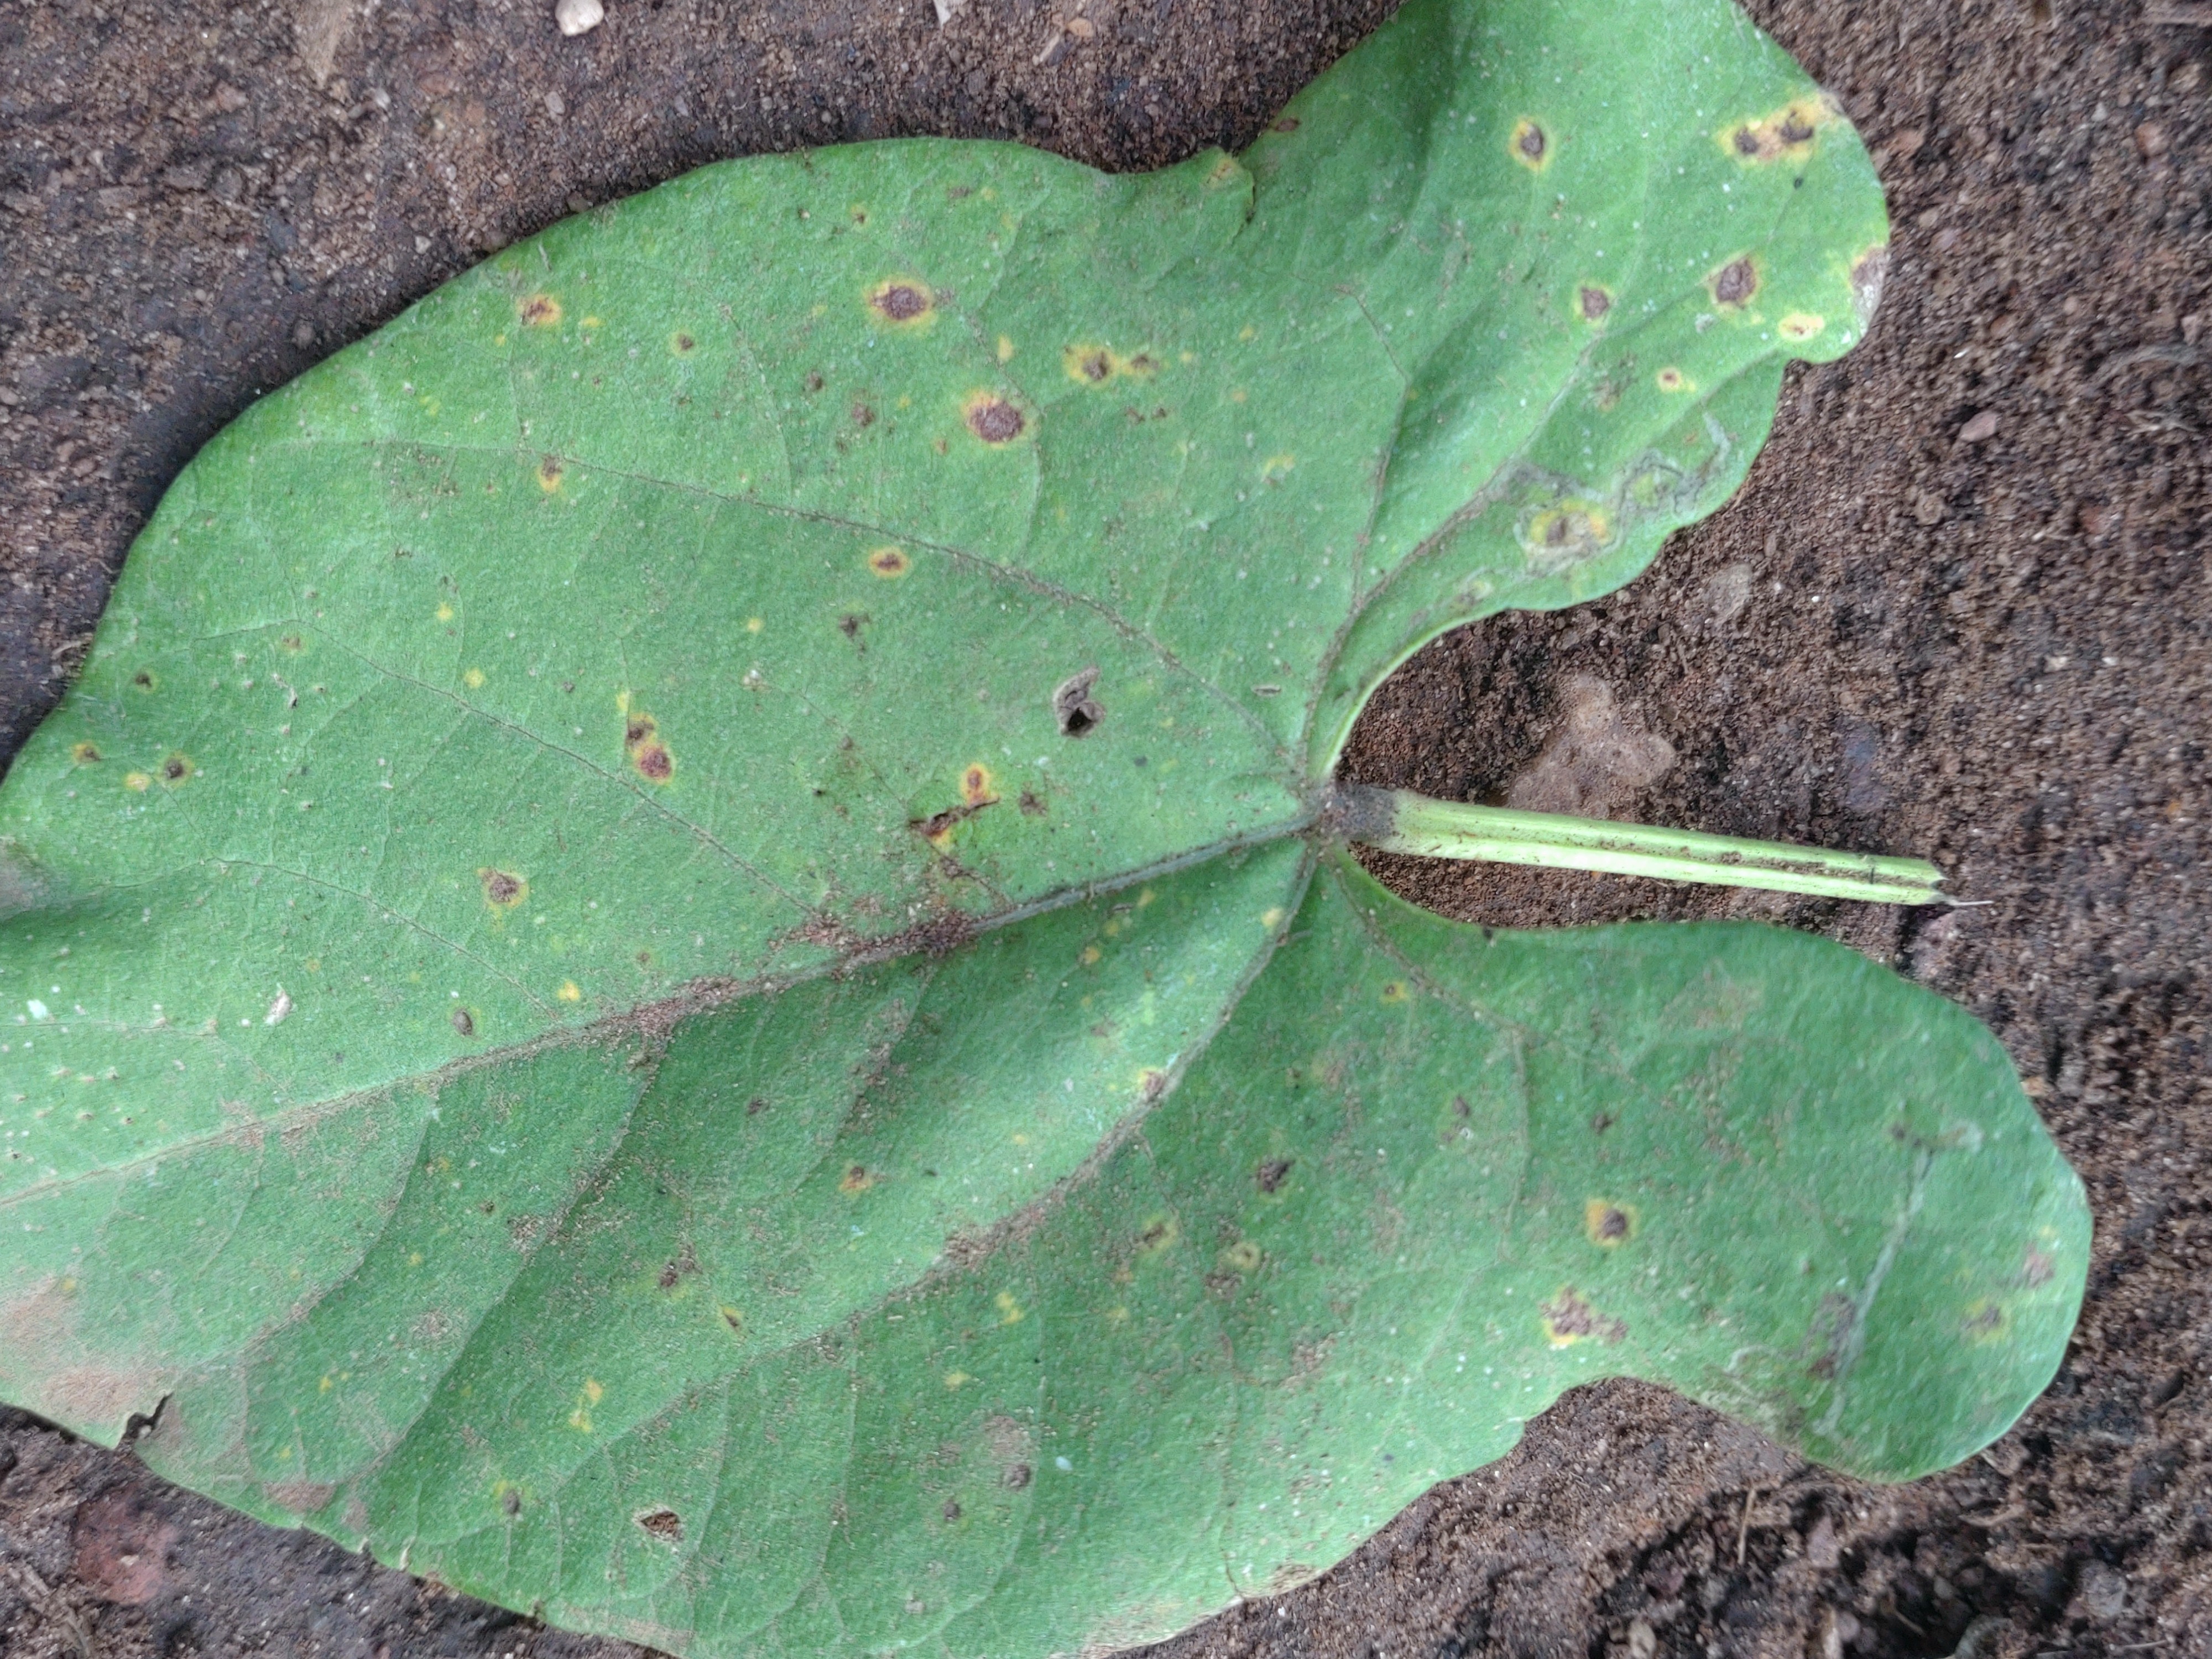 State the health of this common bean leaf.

anthracnose
